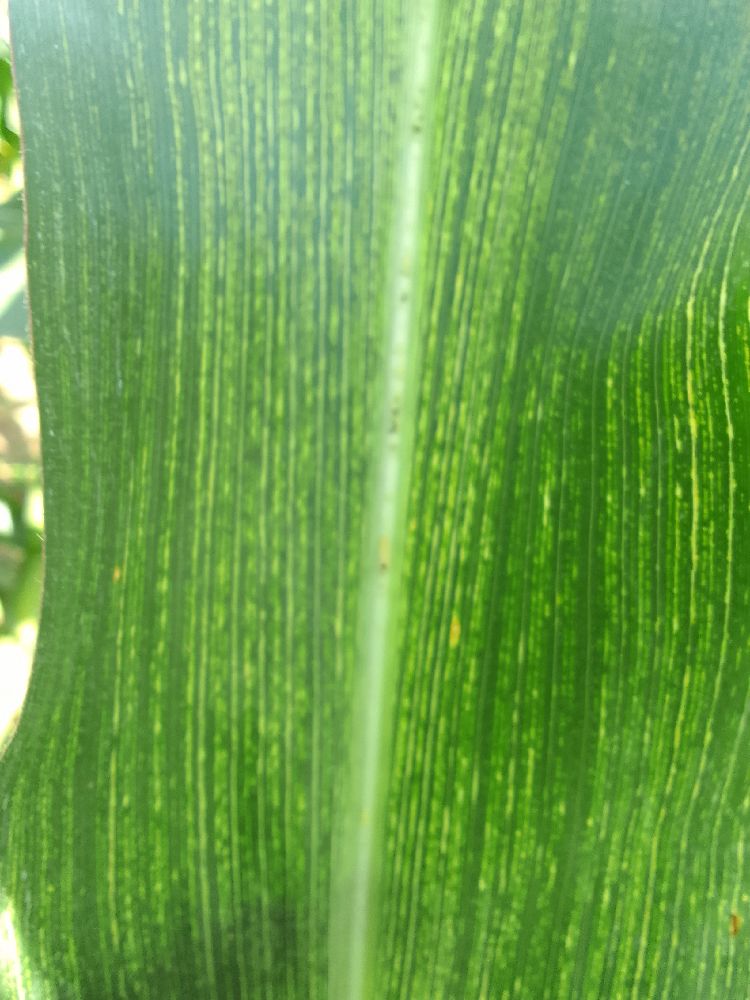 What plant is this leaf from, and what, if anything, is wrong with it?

maize, maize streak virus
